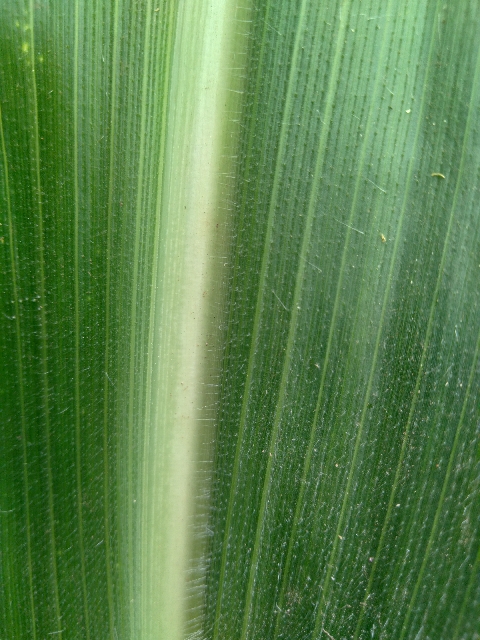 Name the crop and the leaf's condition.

maize, healthy
